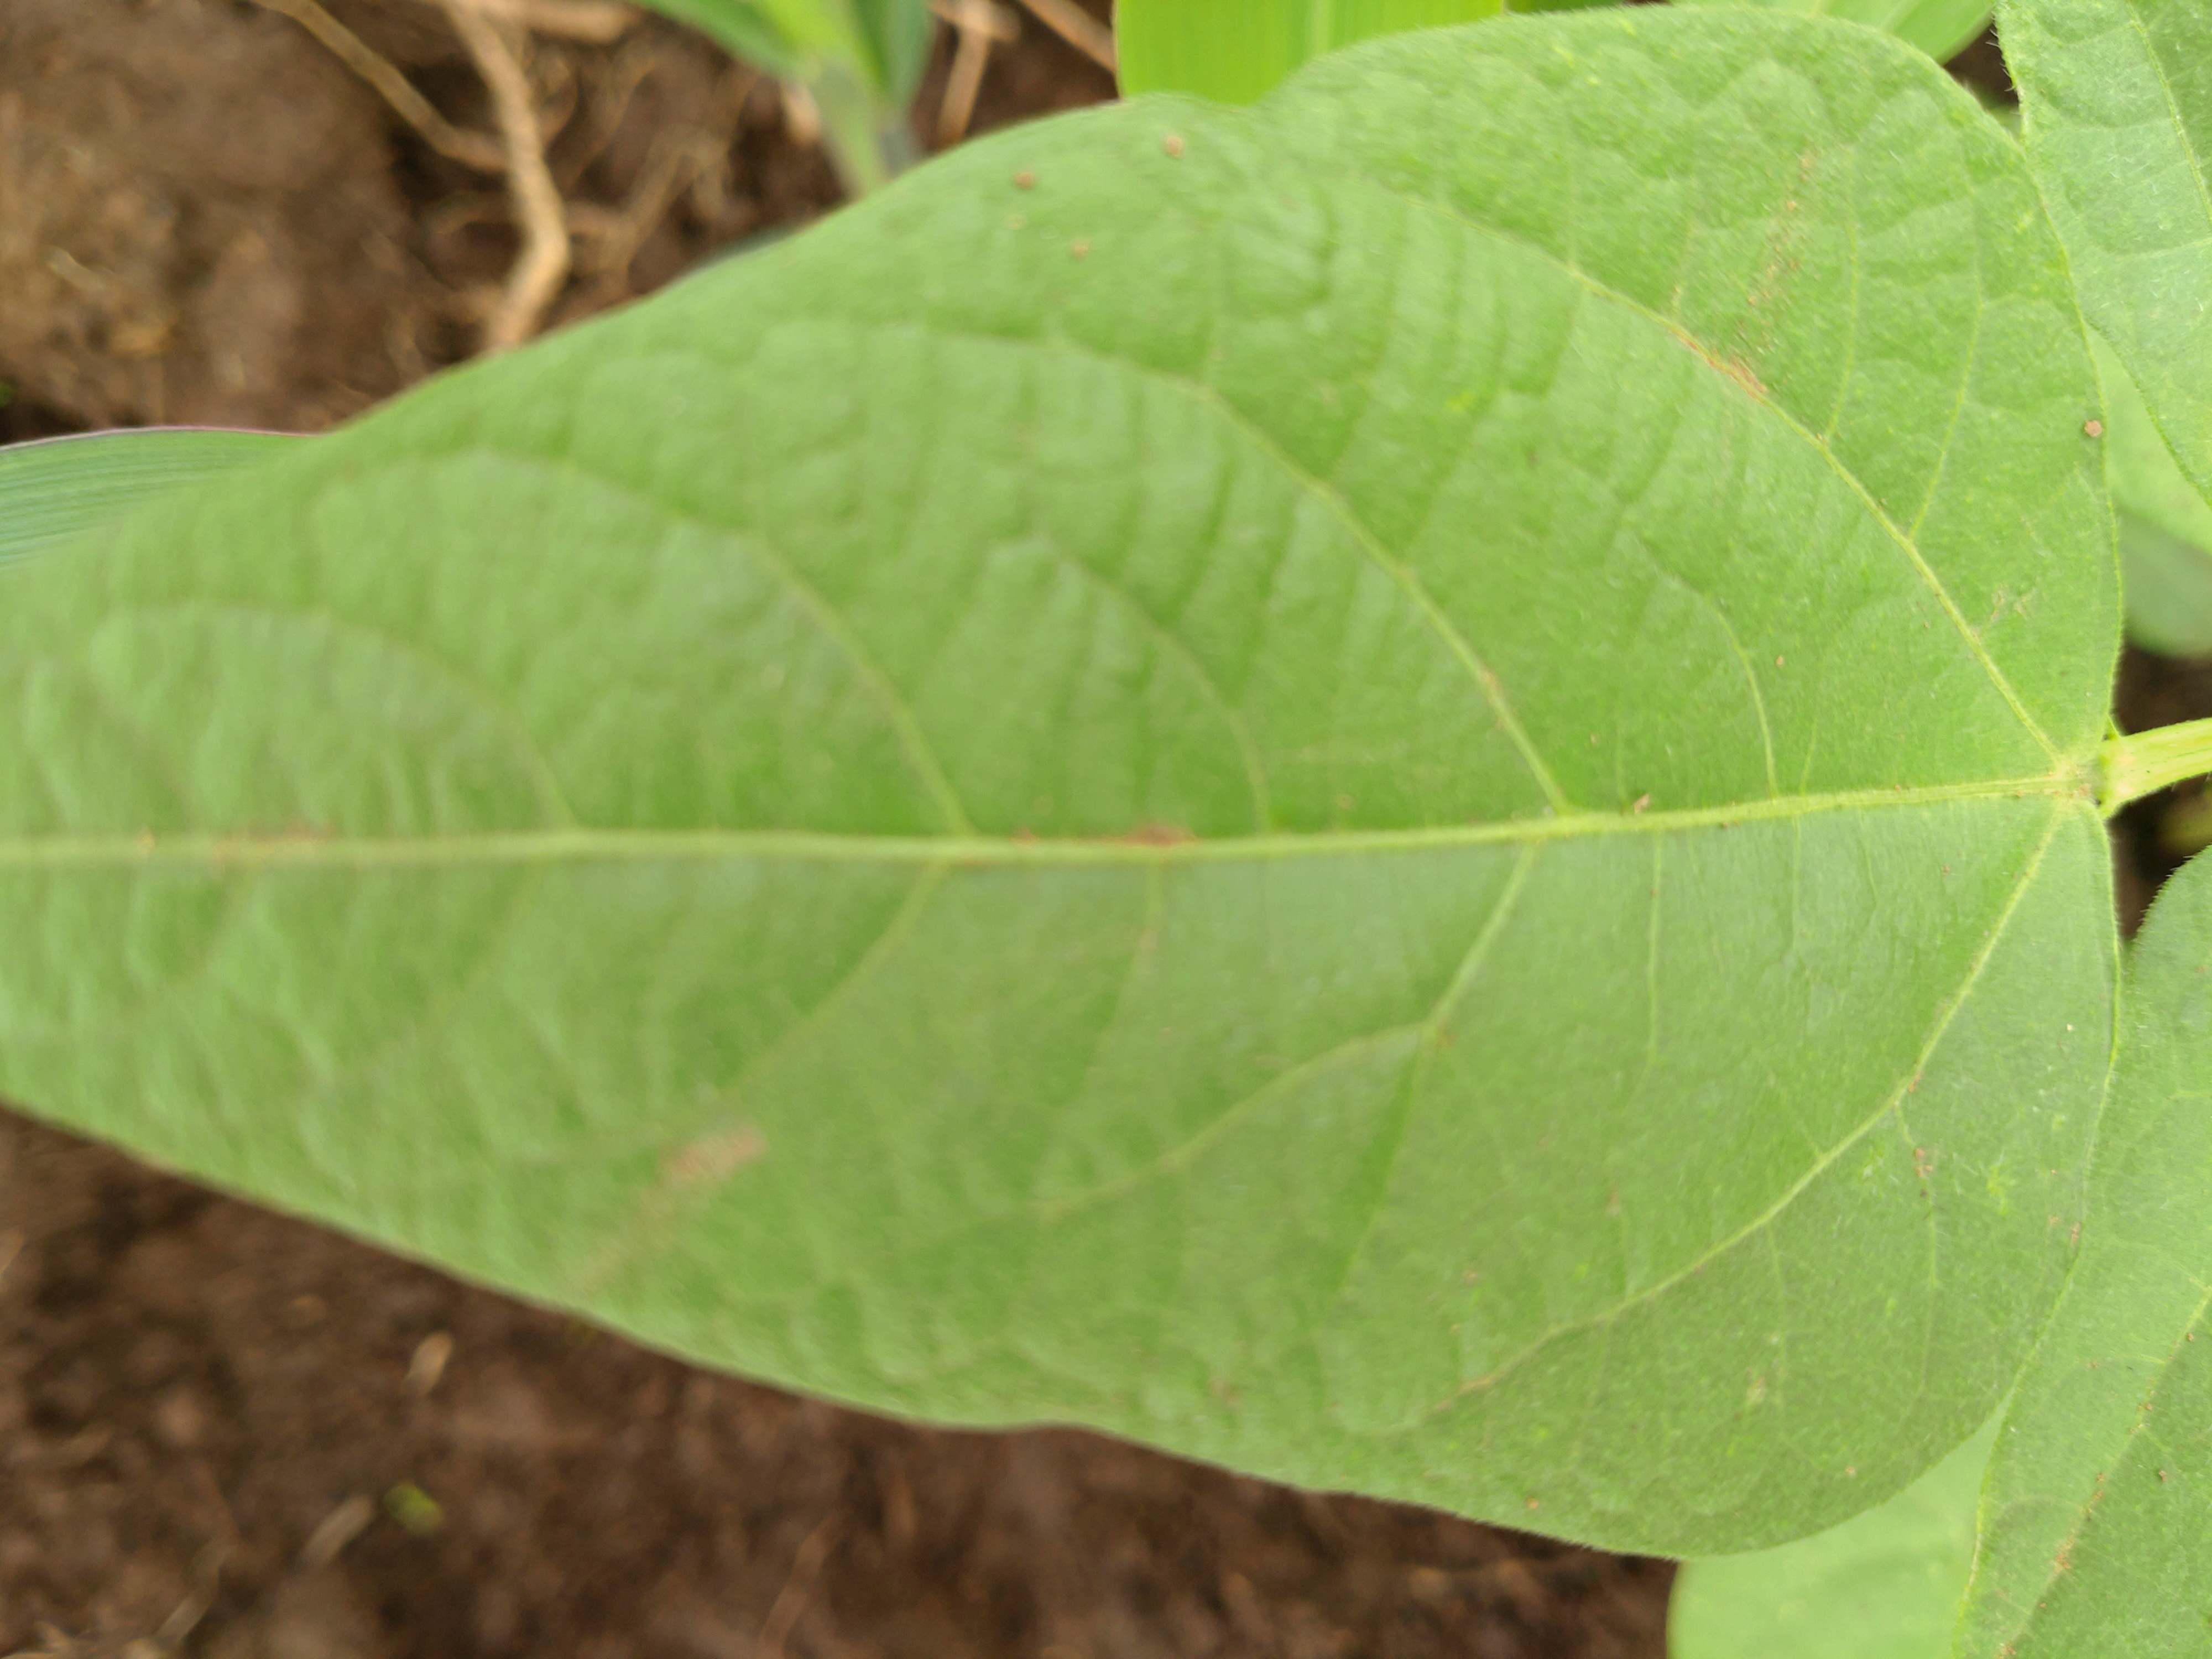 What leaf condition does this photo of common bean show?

healthy
